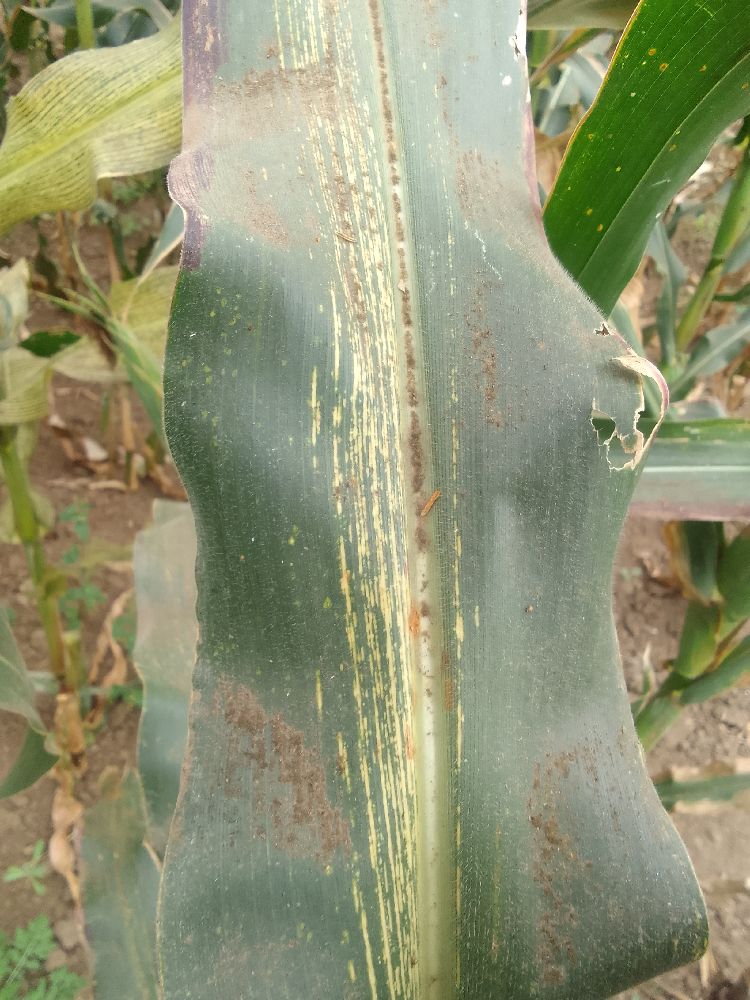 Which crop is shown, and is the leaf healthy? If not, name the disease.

maize, maize streak virus
